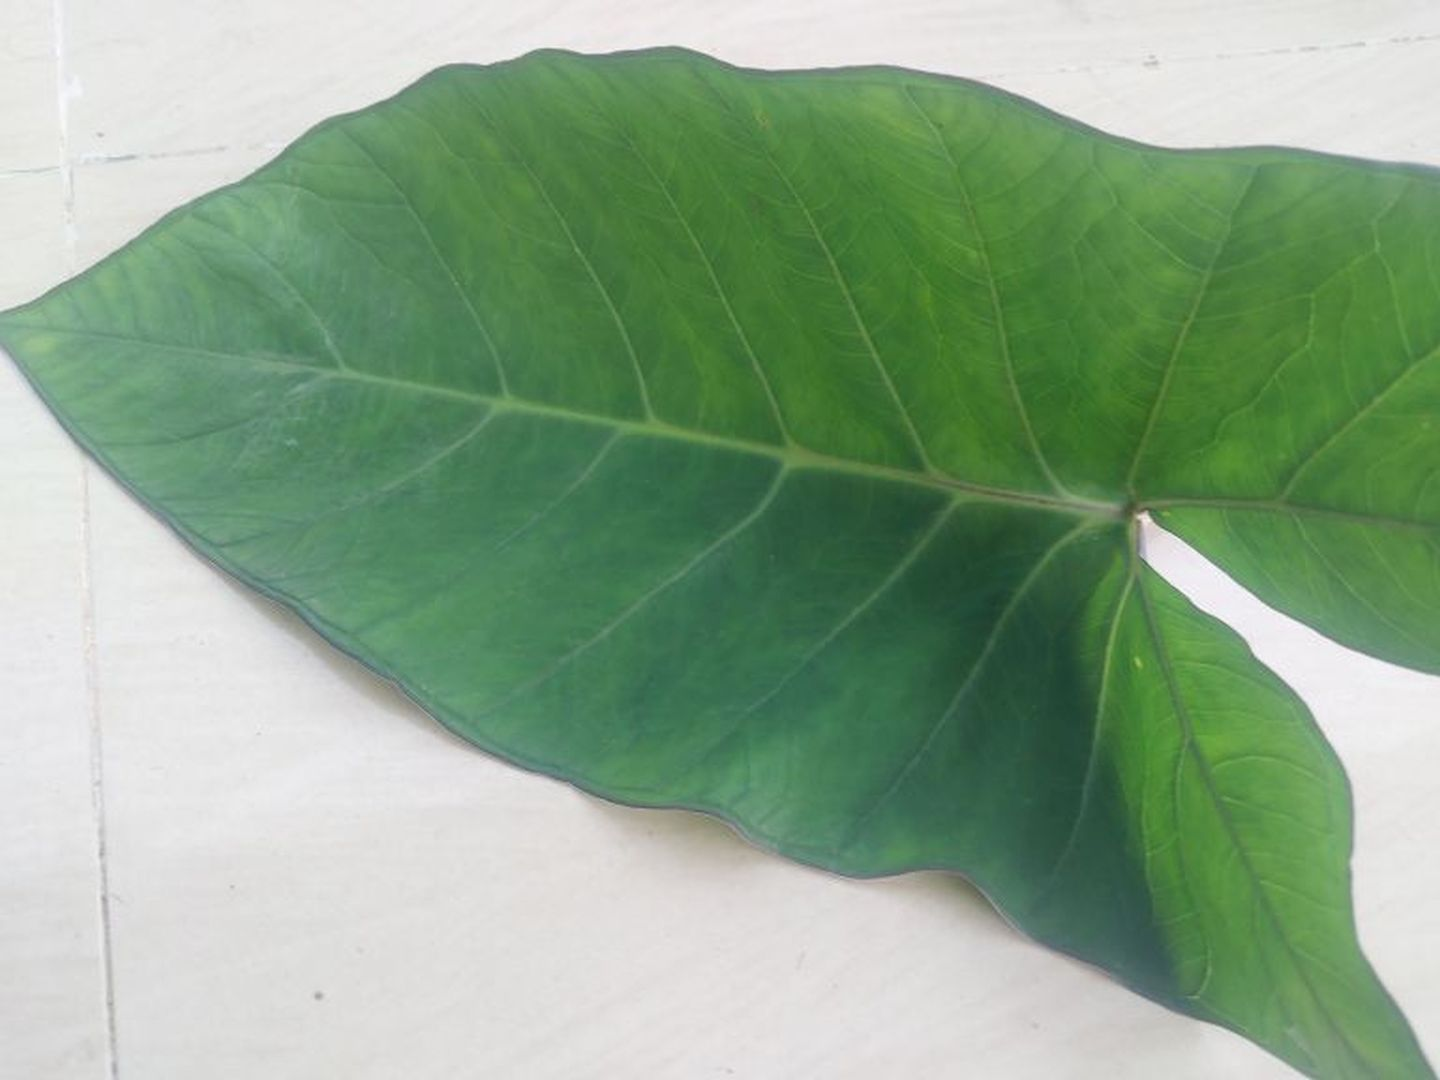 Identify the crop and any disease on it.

taro, healthy
